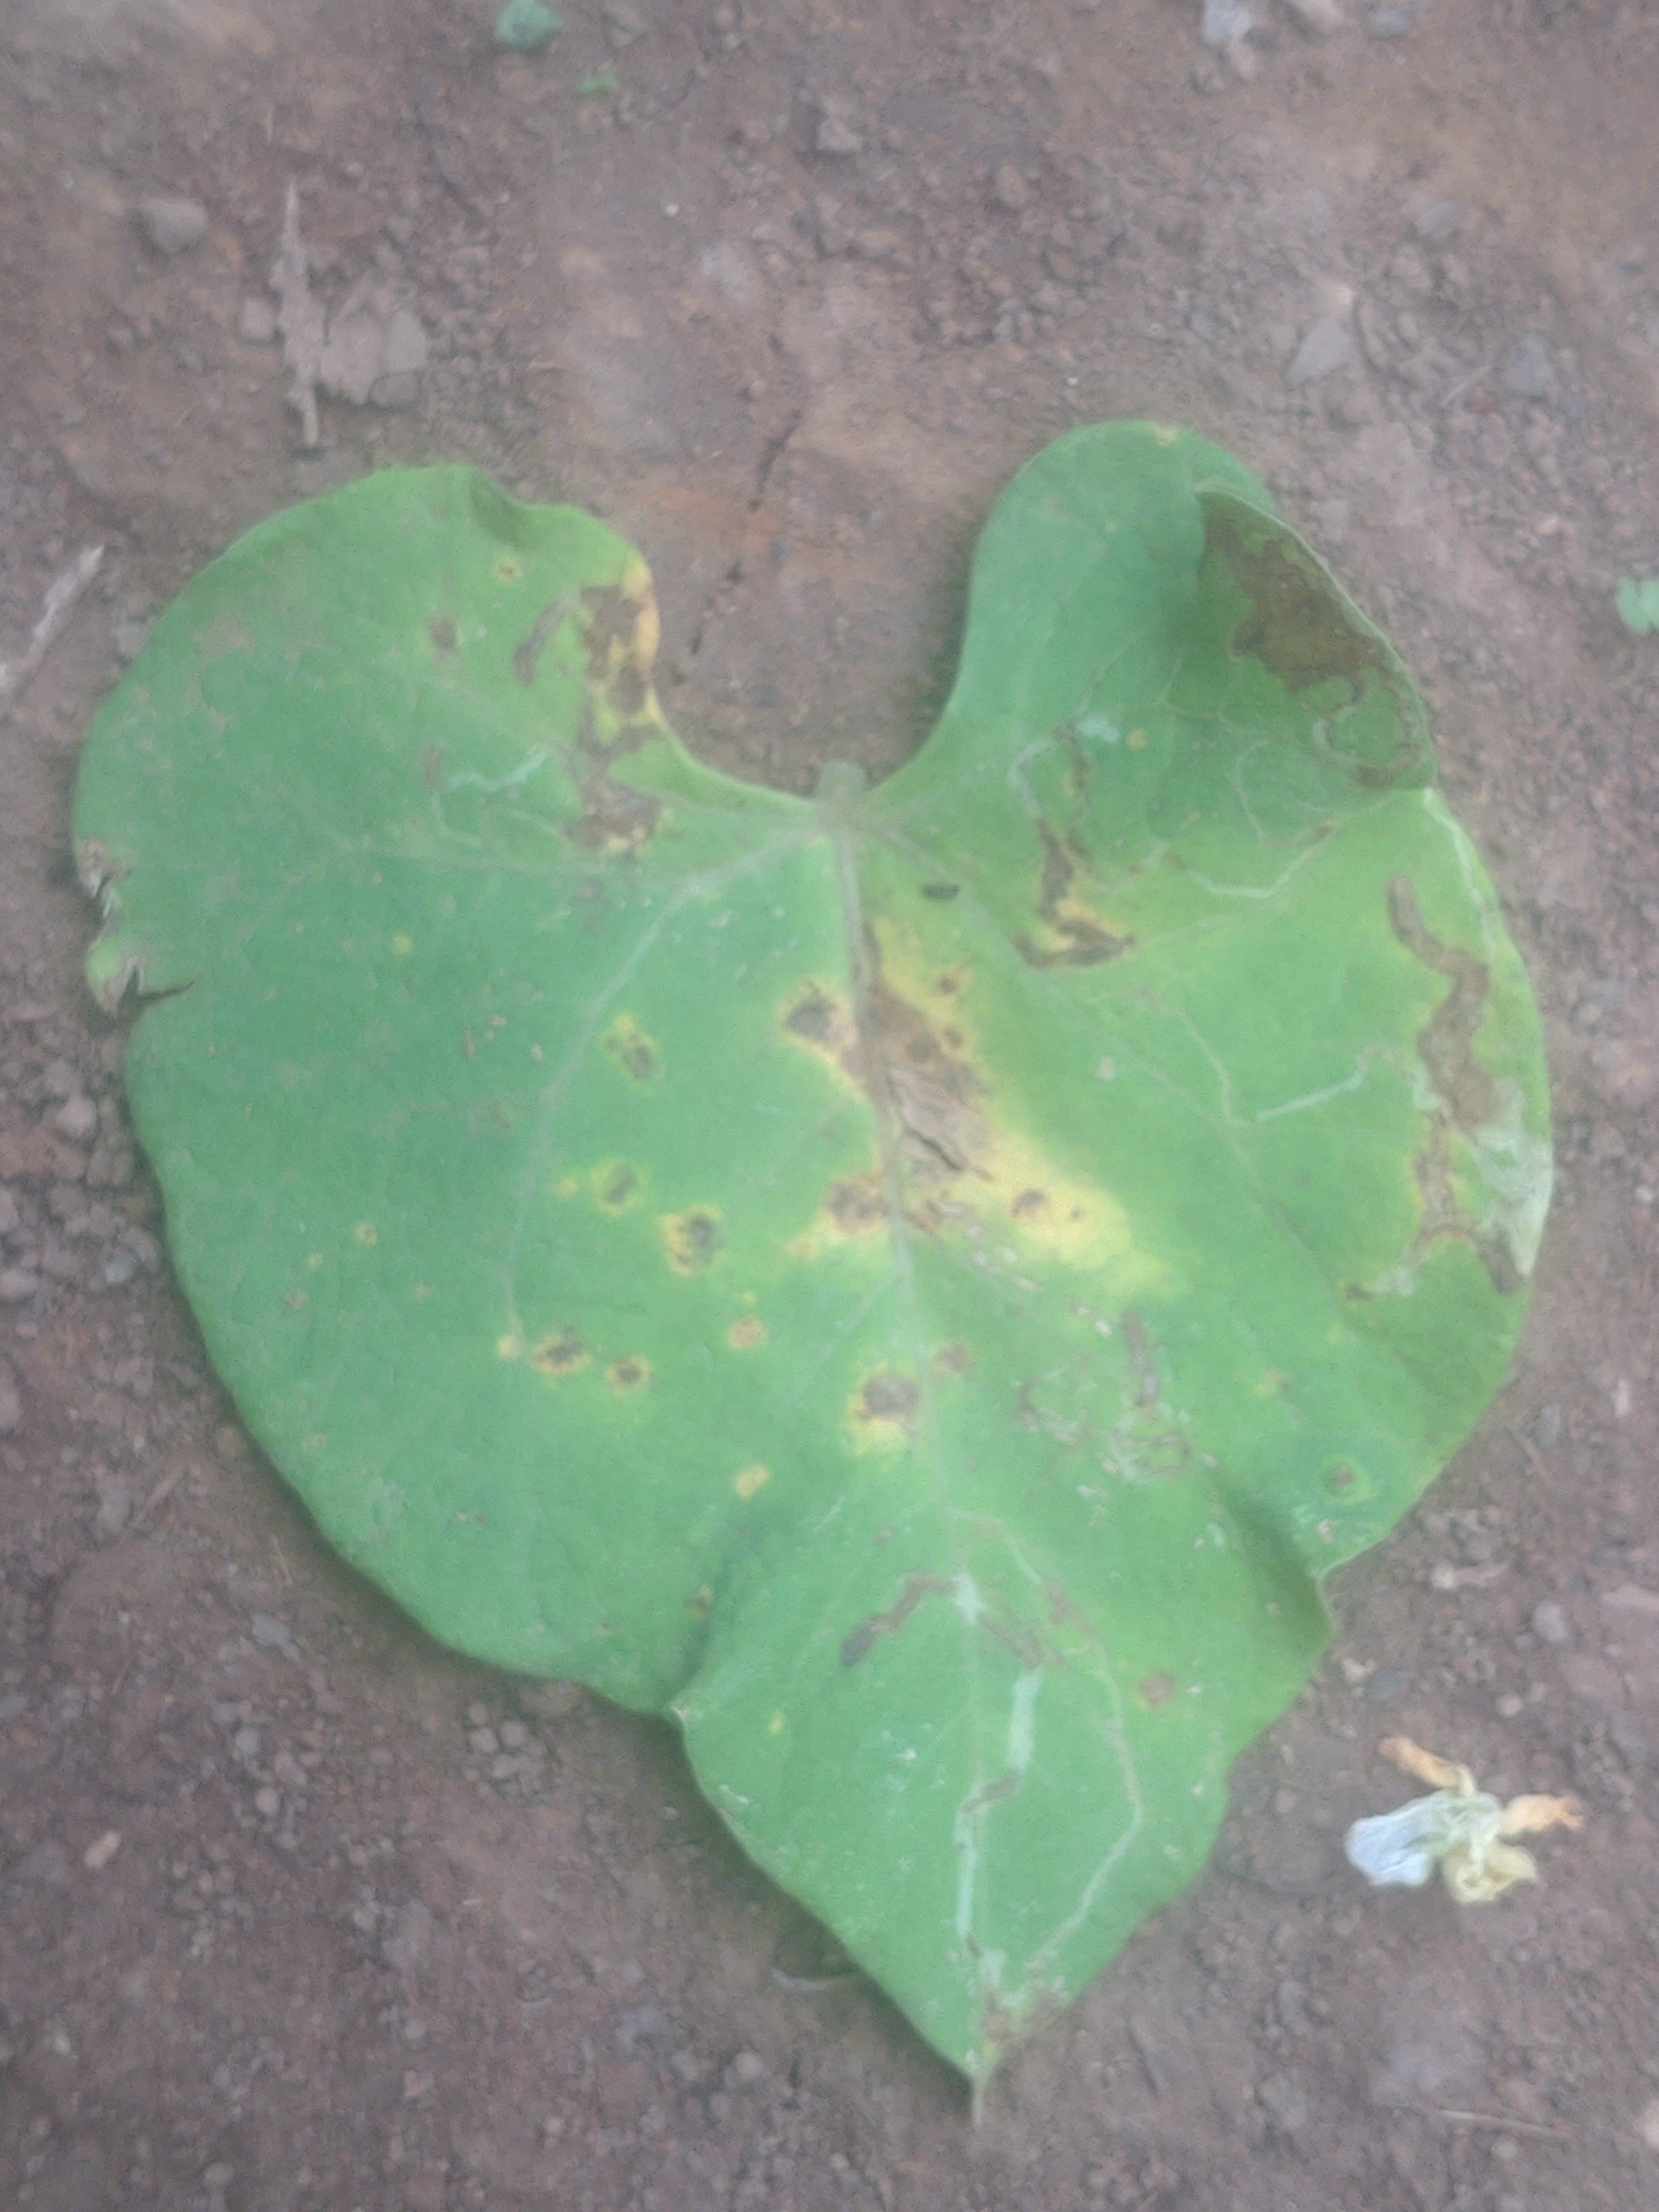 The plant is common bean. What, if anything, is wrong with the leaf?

rust
